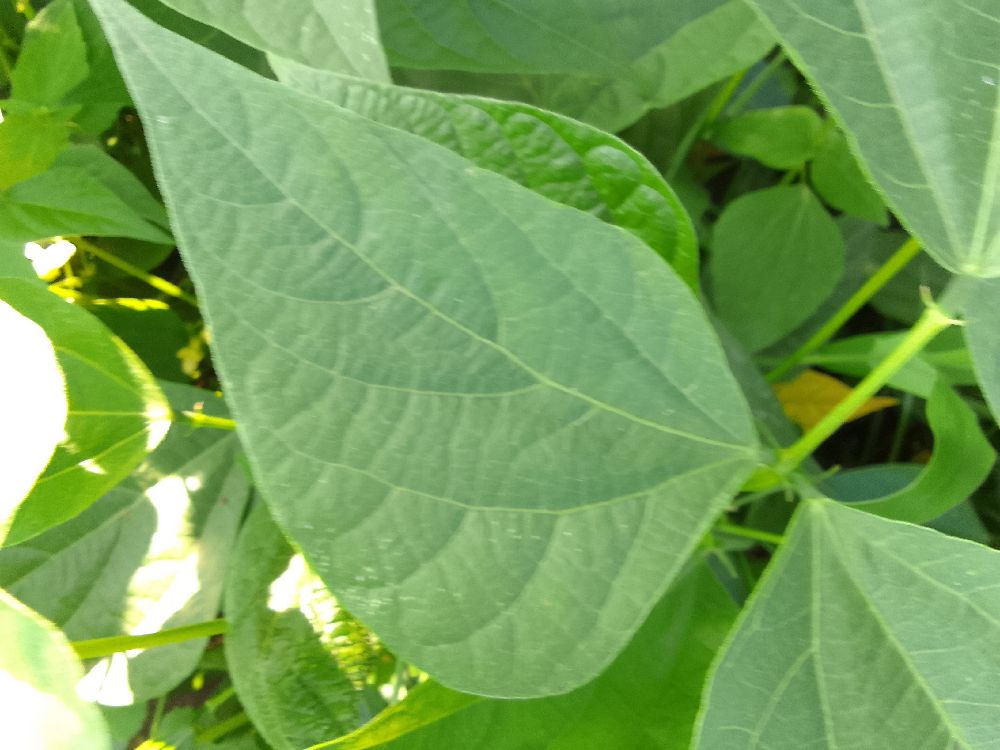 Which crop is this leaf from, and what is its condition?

common bean, healthy
